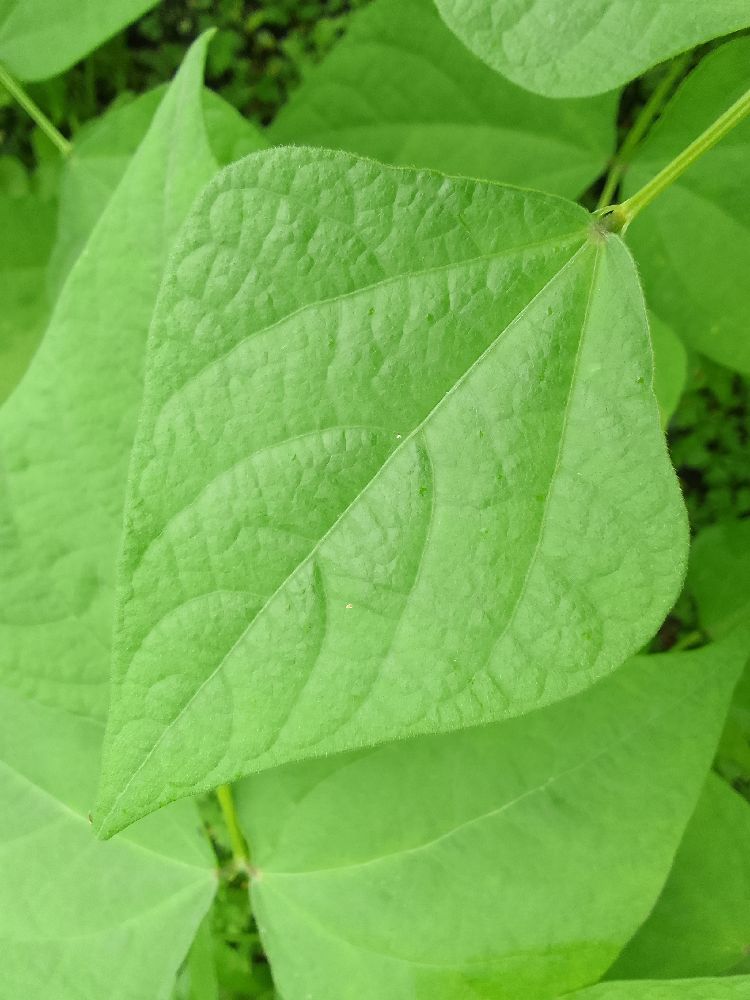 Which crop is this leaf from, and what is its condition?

common bean, healthy
